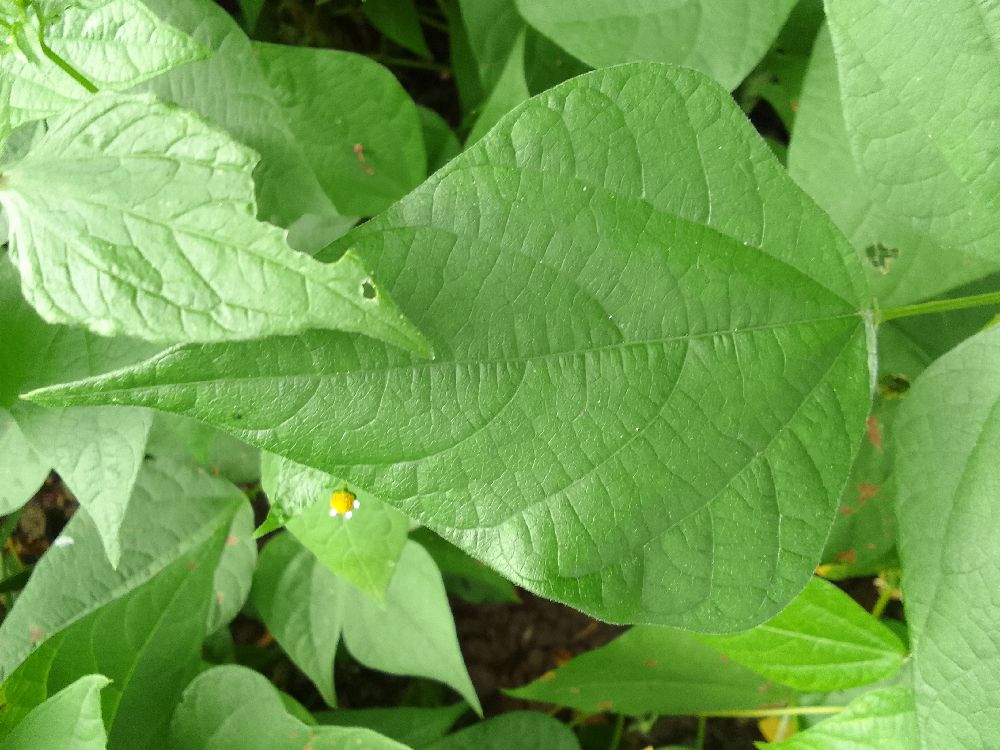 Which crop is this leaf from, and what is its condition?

common bean, healthy
